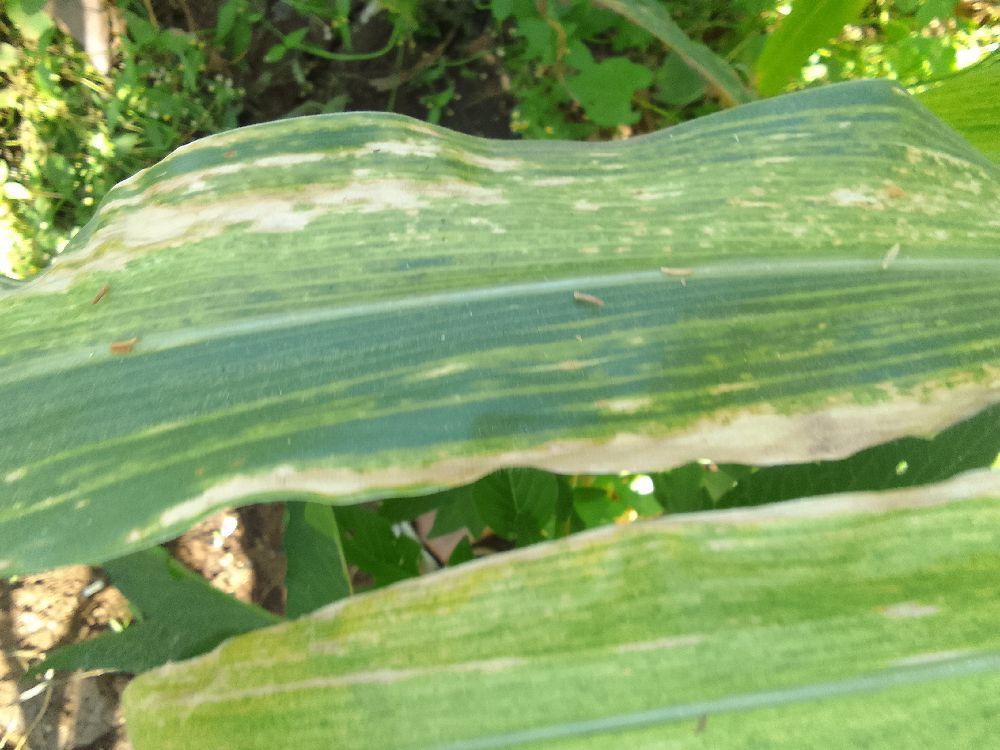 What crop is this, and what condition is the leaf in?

maize, maize lethal necrosis
